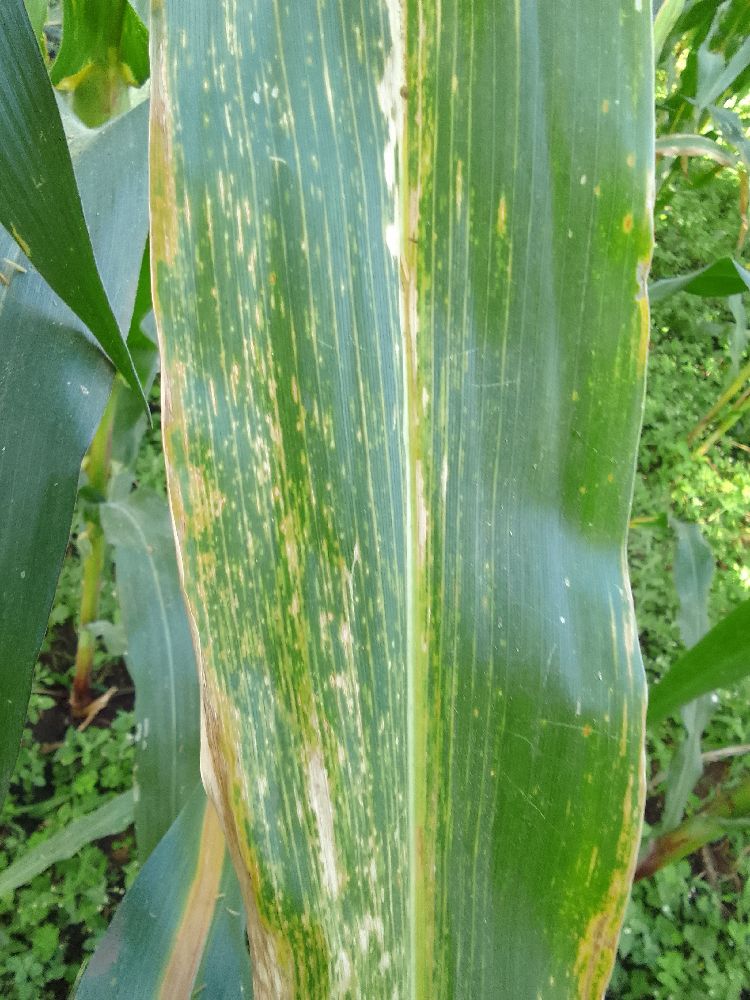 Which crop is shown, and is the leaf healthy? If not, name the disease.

maize, maize lethal necrosis
